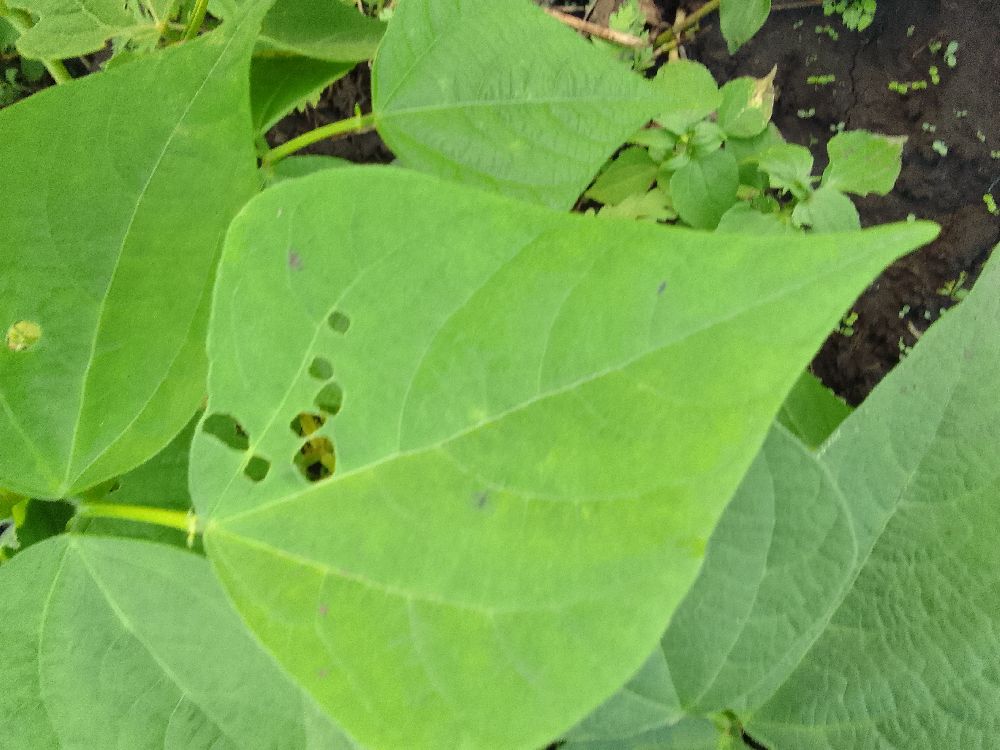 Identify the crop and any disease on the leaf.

common bean, healthy
